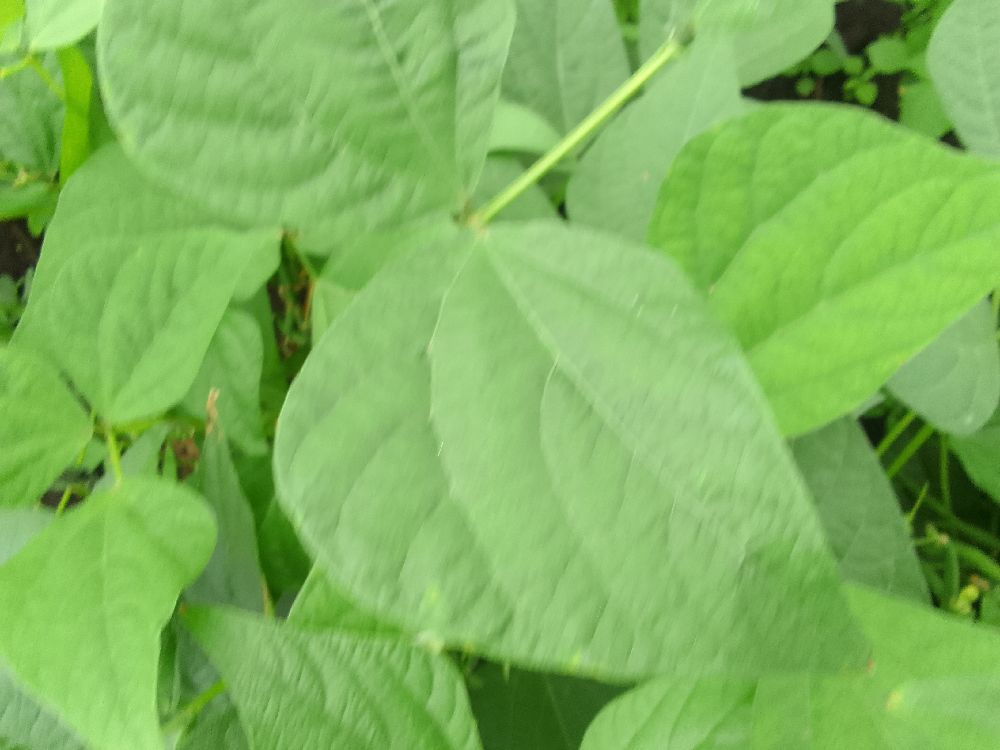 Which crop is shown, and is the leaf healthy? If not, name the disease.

common bean, healthy
